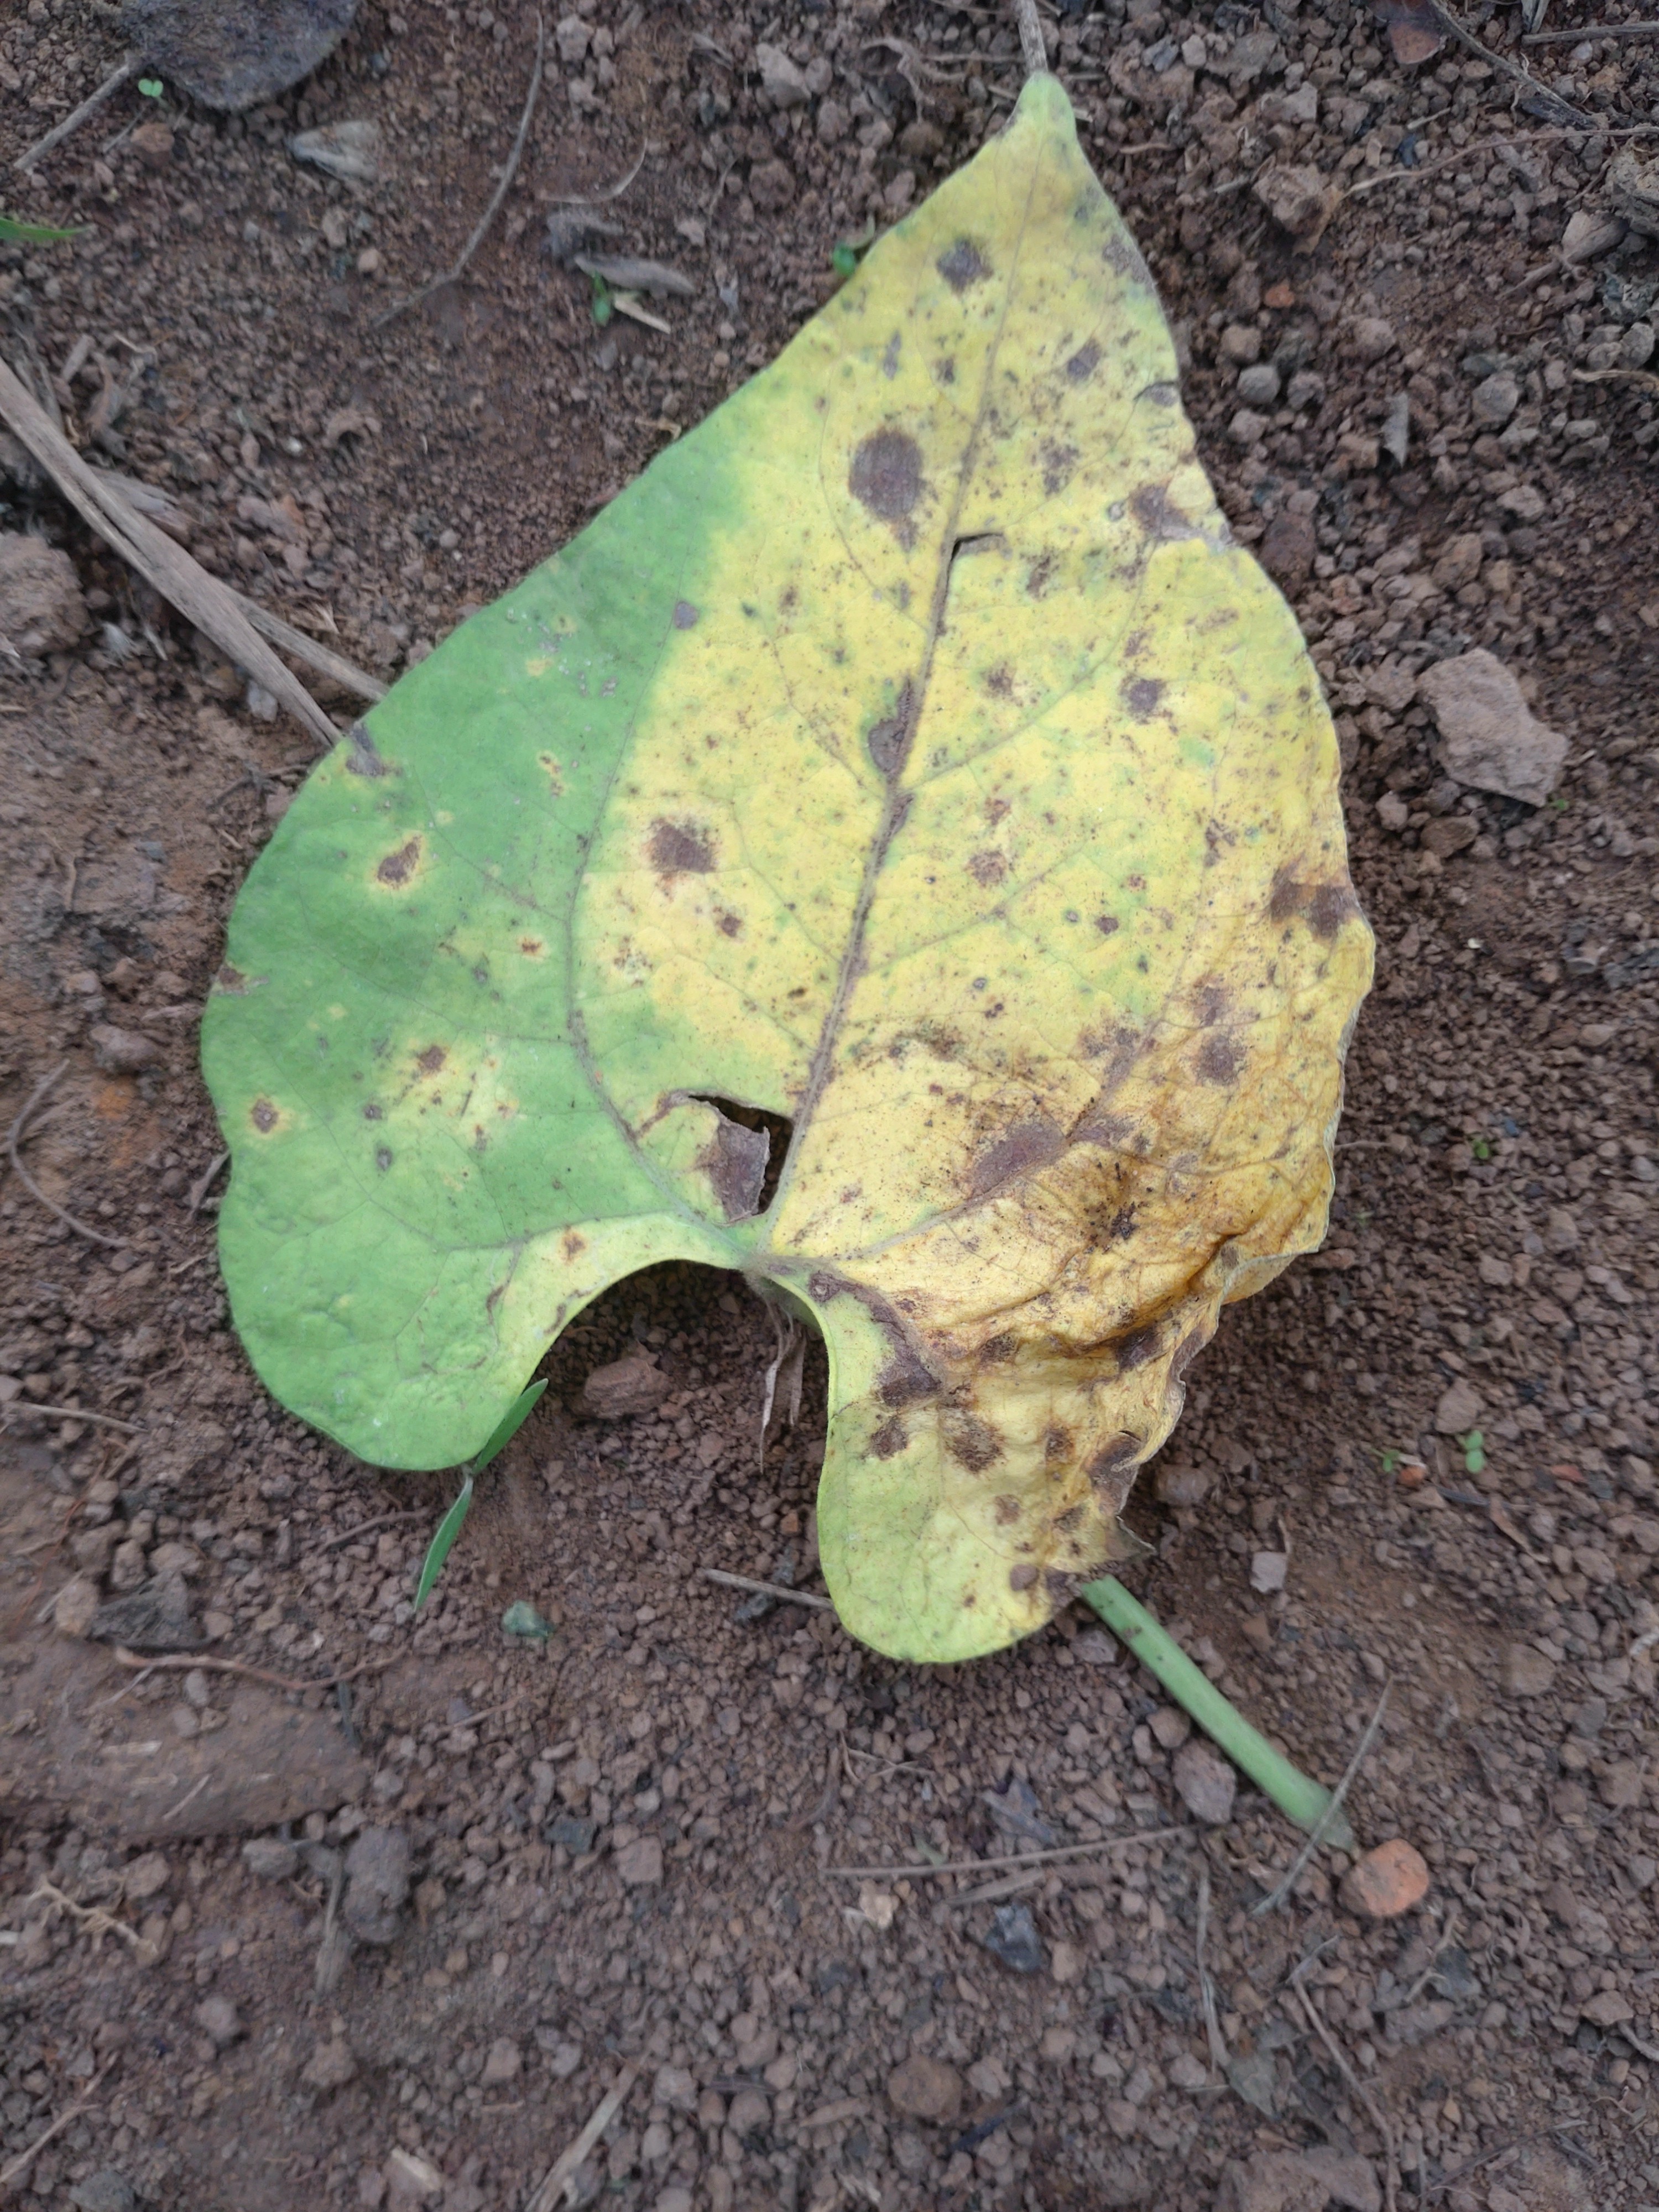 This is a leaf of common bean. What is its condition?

anthracnose
